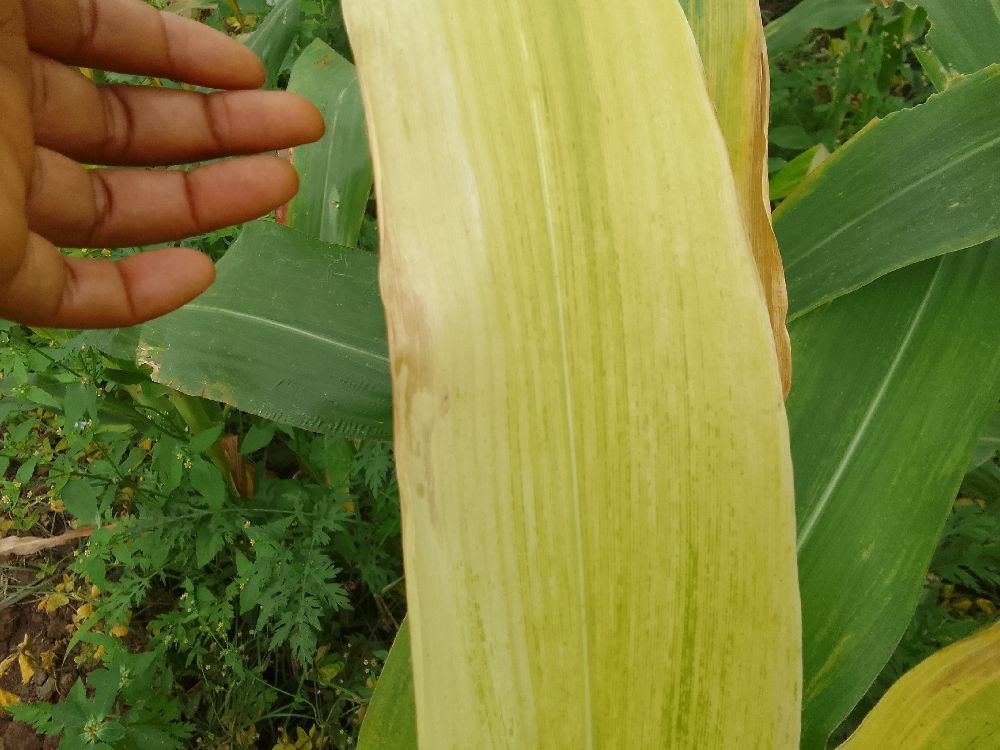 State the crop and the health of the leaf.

maize, maize lethal necrosis
